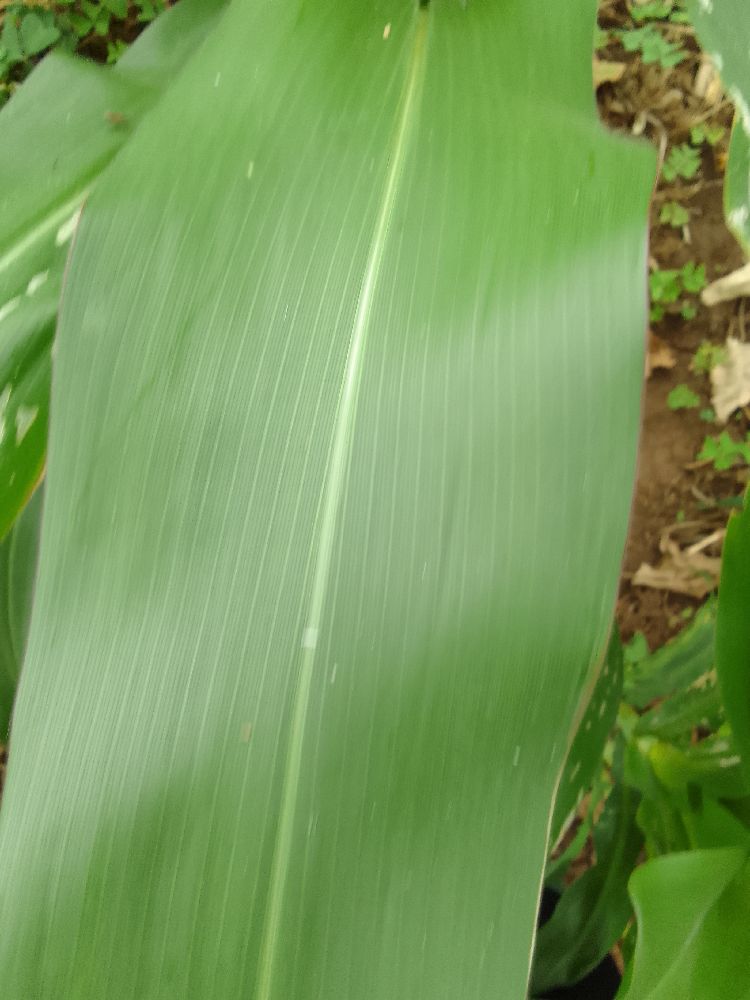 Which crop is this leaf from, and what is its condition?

maize, healthy
